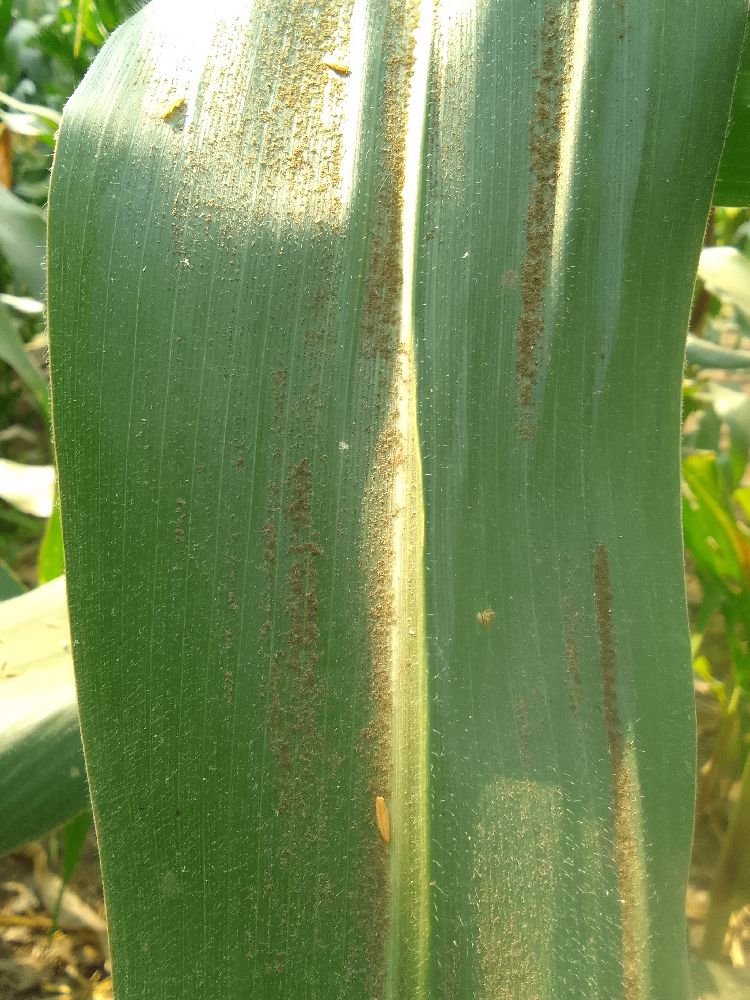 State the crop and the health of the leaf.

maize, healthy
